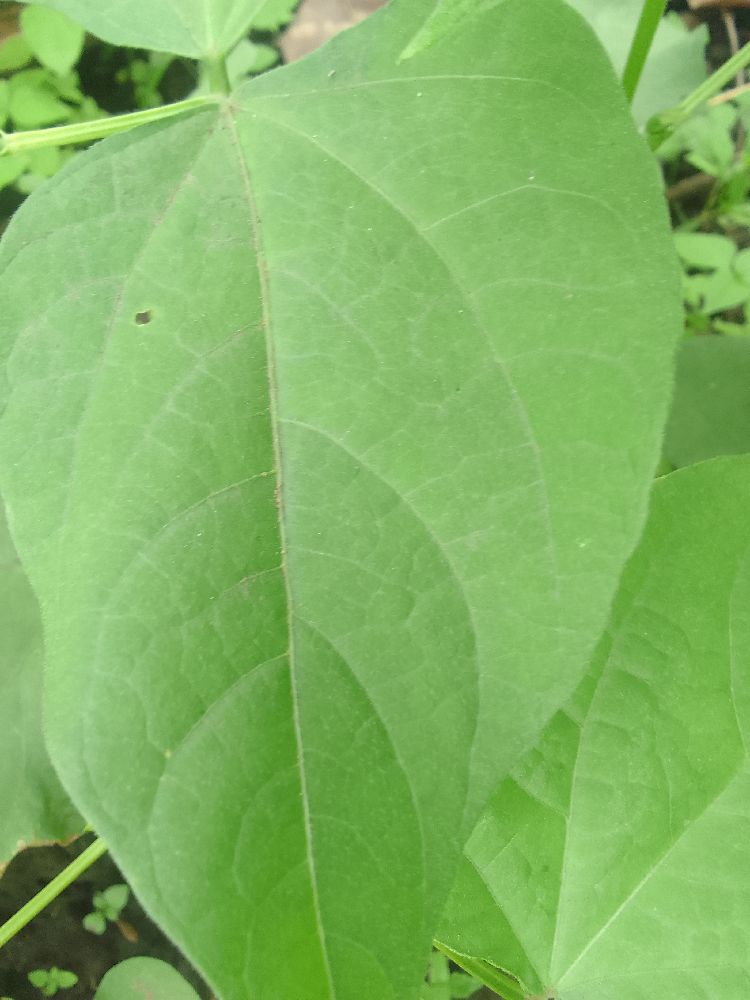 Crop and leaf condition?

common bean, healthy
